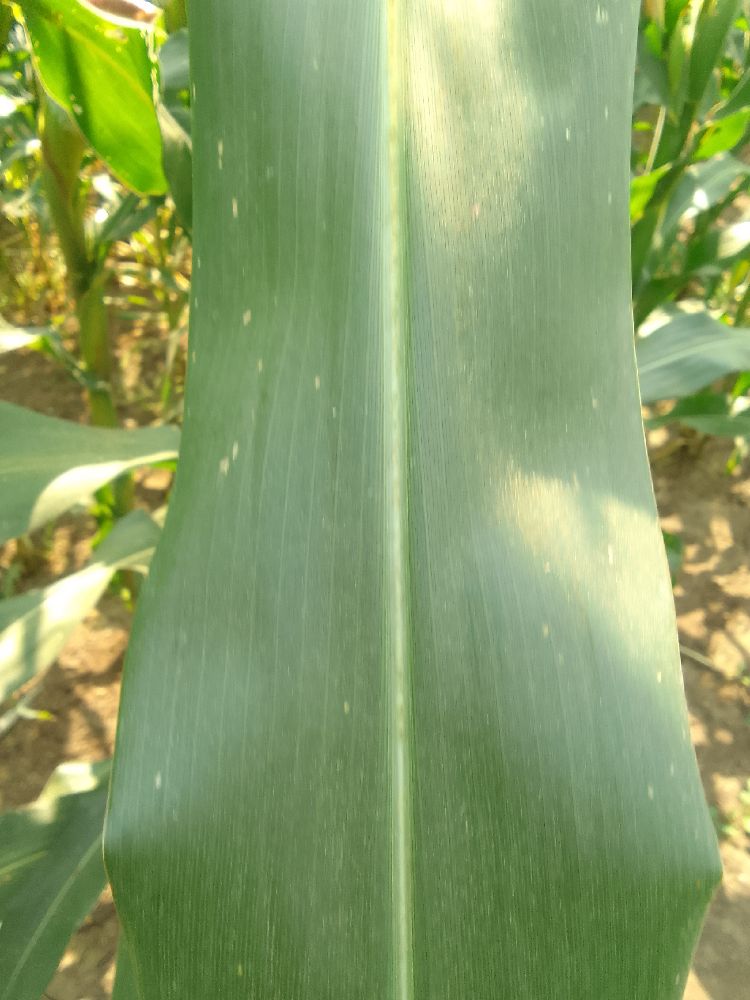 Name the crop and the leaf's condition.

maize, healthy
